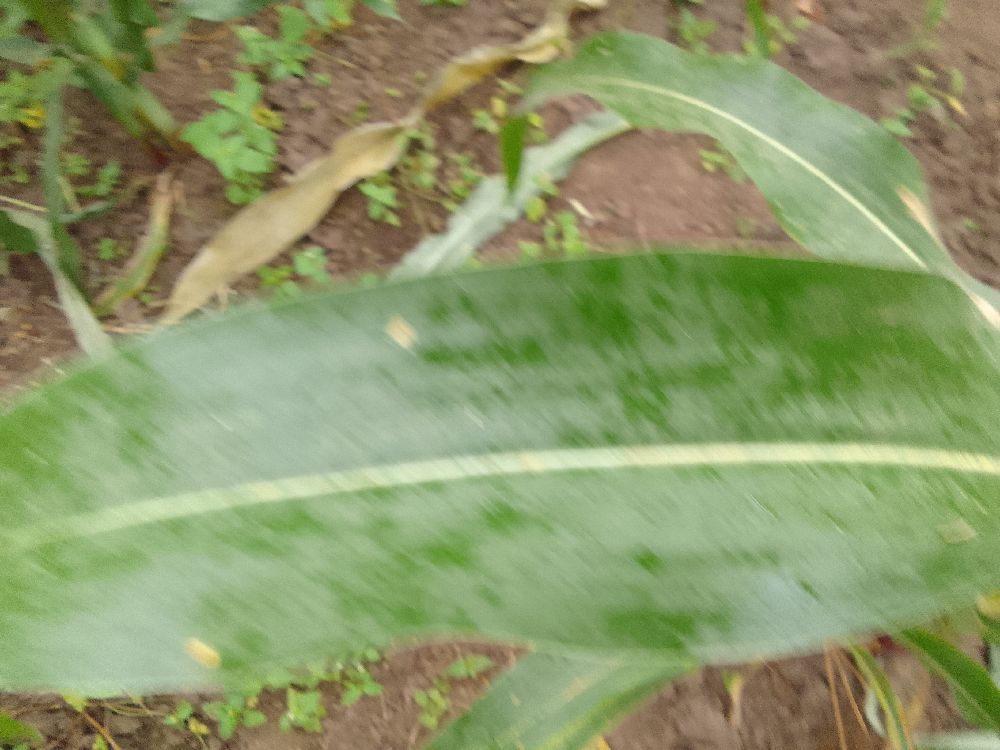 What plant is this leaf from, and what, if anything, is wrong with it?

maize, healthy
